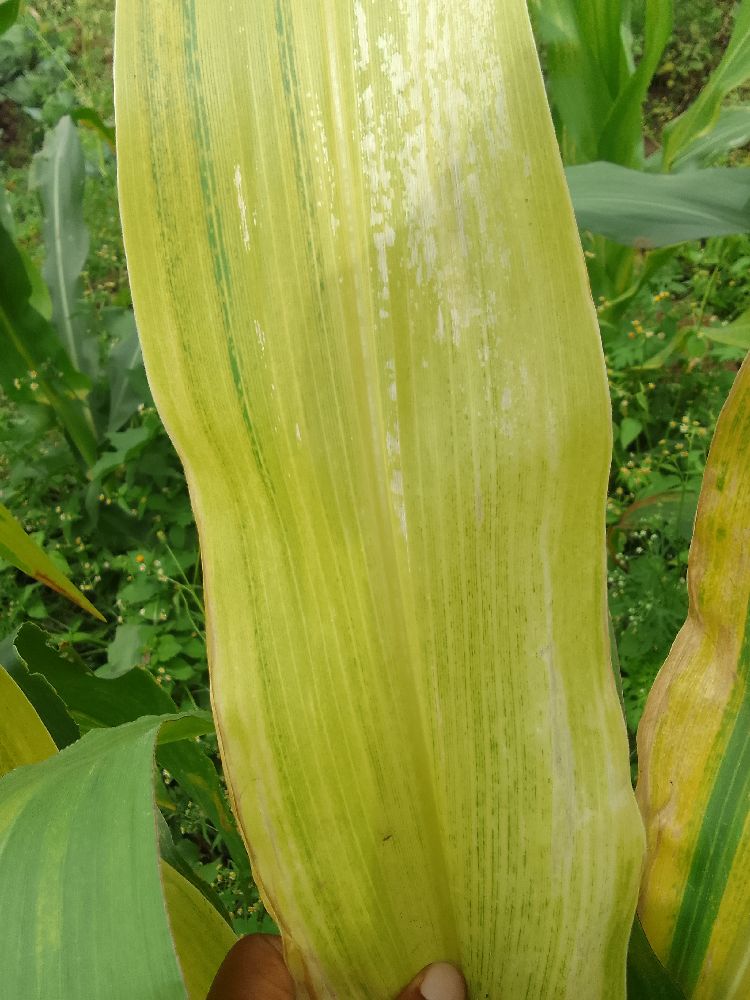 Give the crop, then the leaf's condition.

maize, maize lethal necrosis
